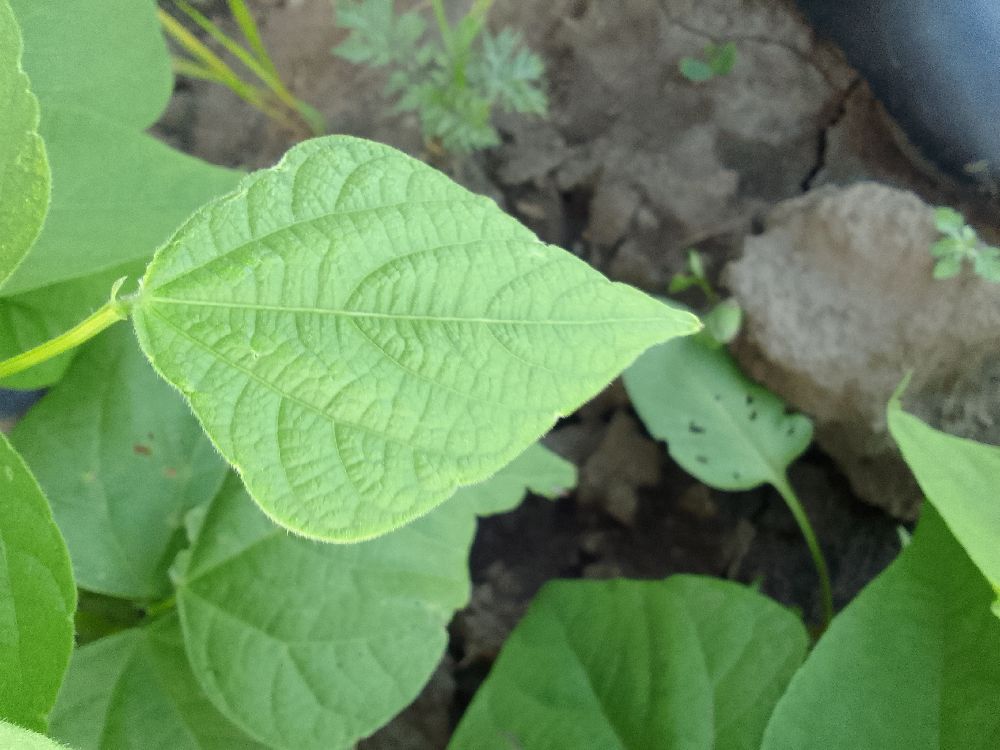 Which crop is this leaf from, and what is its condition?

common bean, healthy
